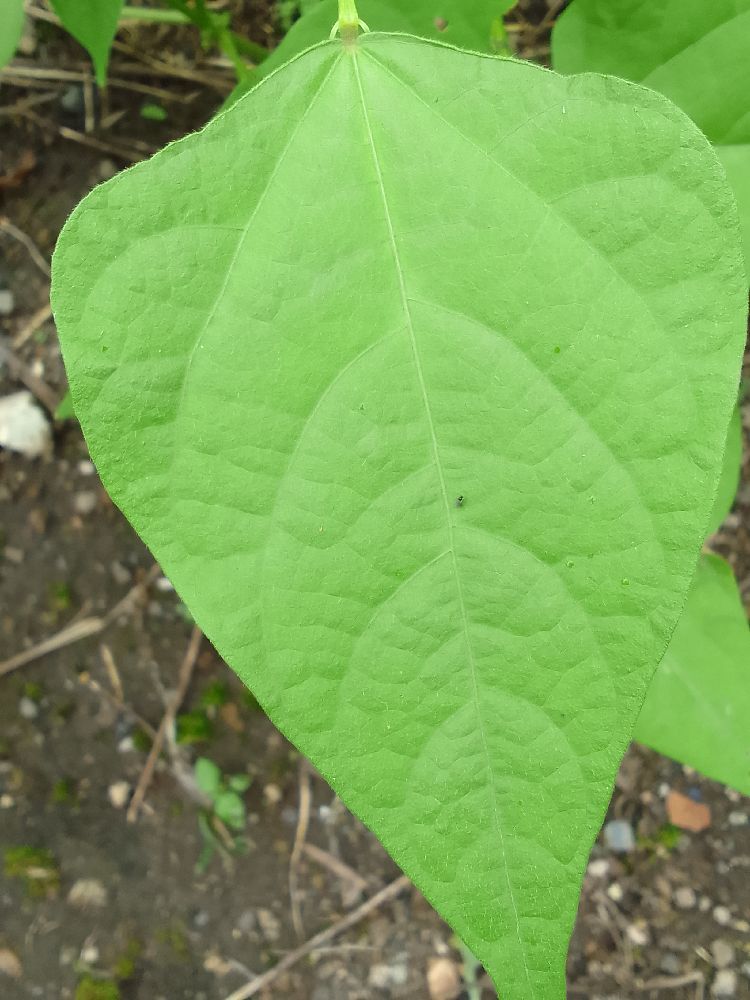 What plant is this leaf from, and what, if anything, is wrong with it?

common bean, healthy
